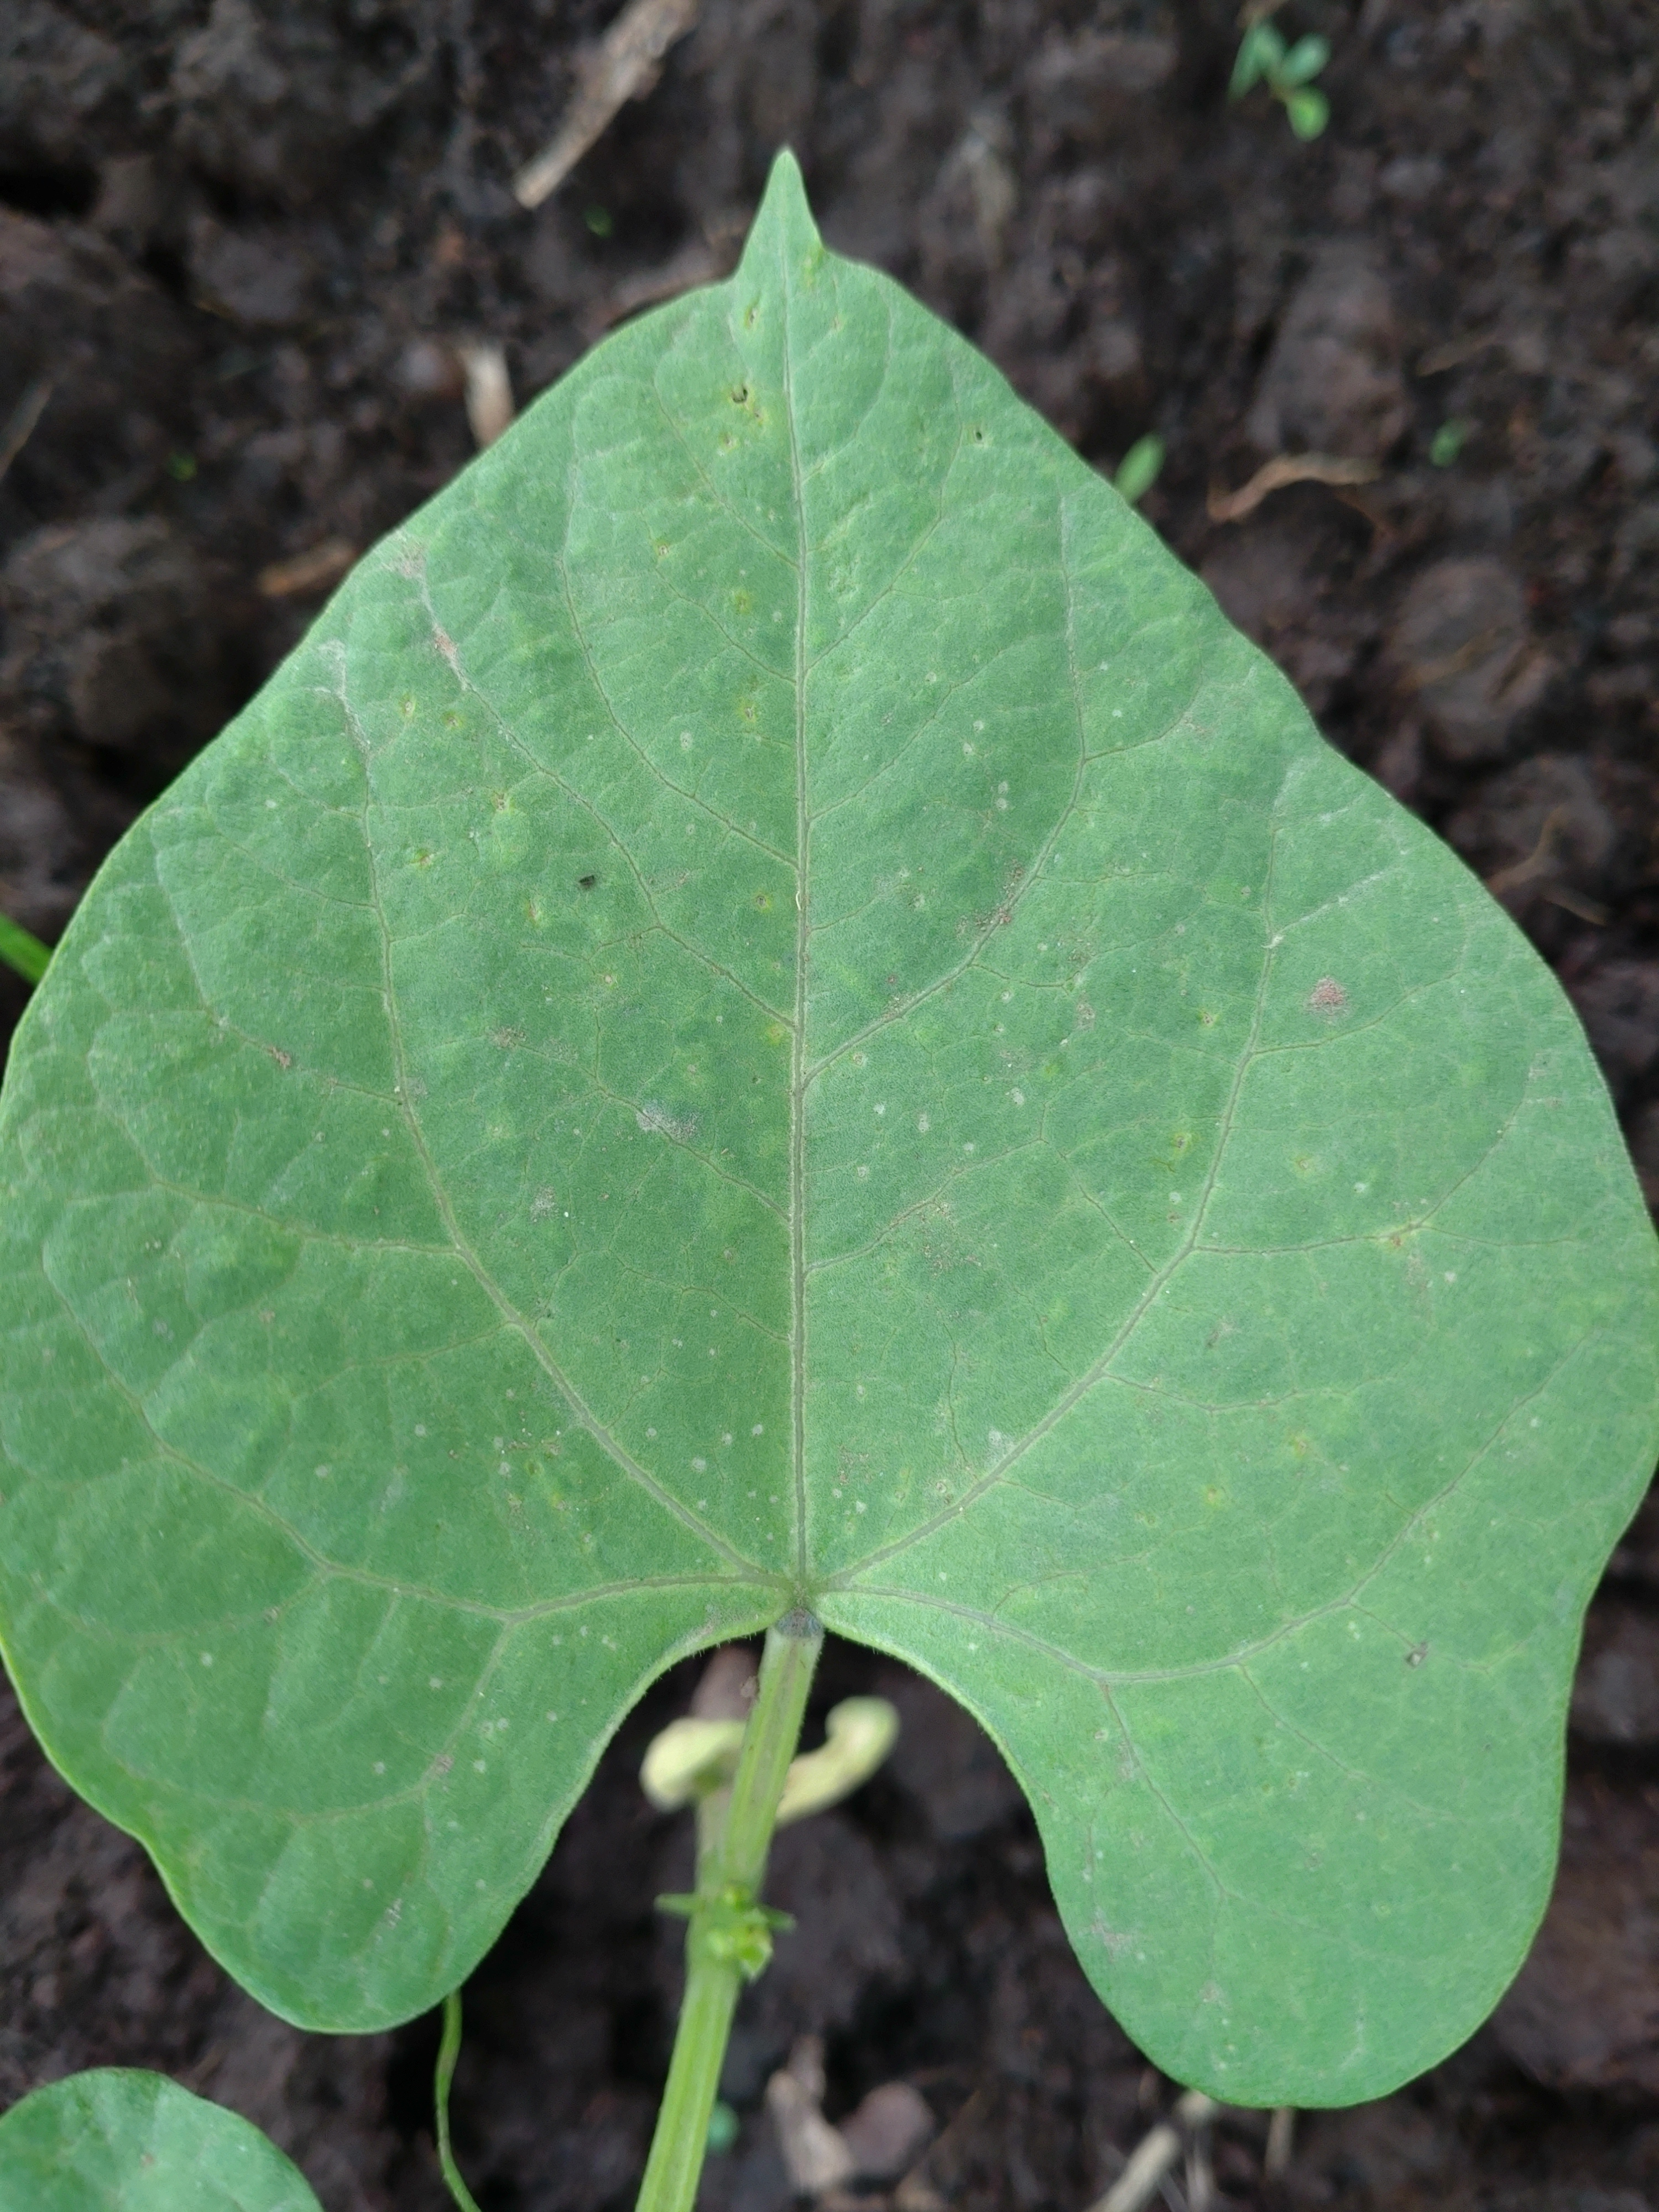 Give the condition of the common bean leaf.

healthy
